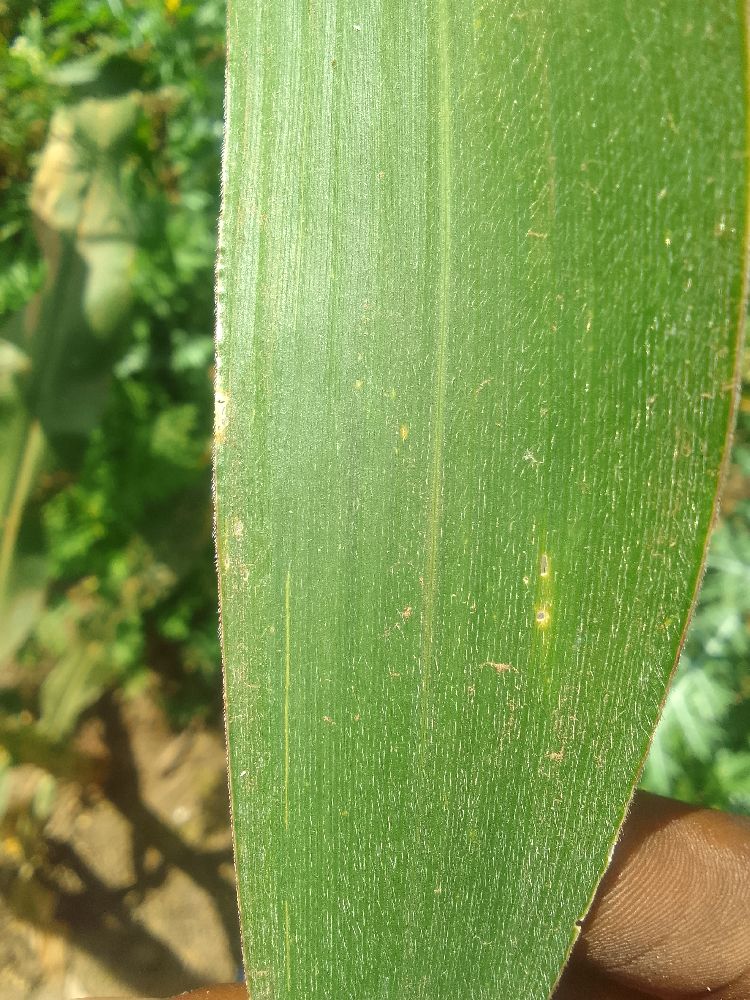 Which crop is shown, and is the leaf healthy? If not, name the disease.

maize, healthy
